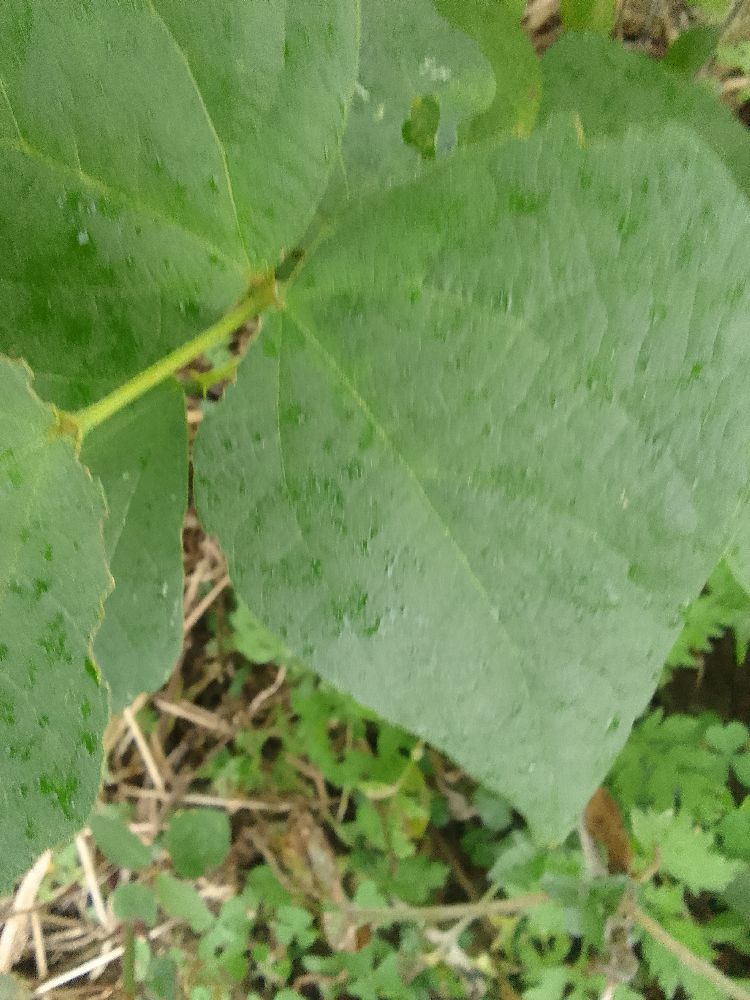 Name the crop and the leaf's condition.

common bean, healthy
